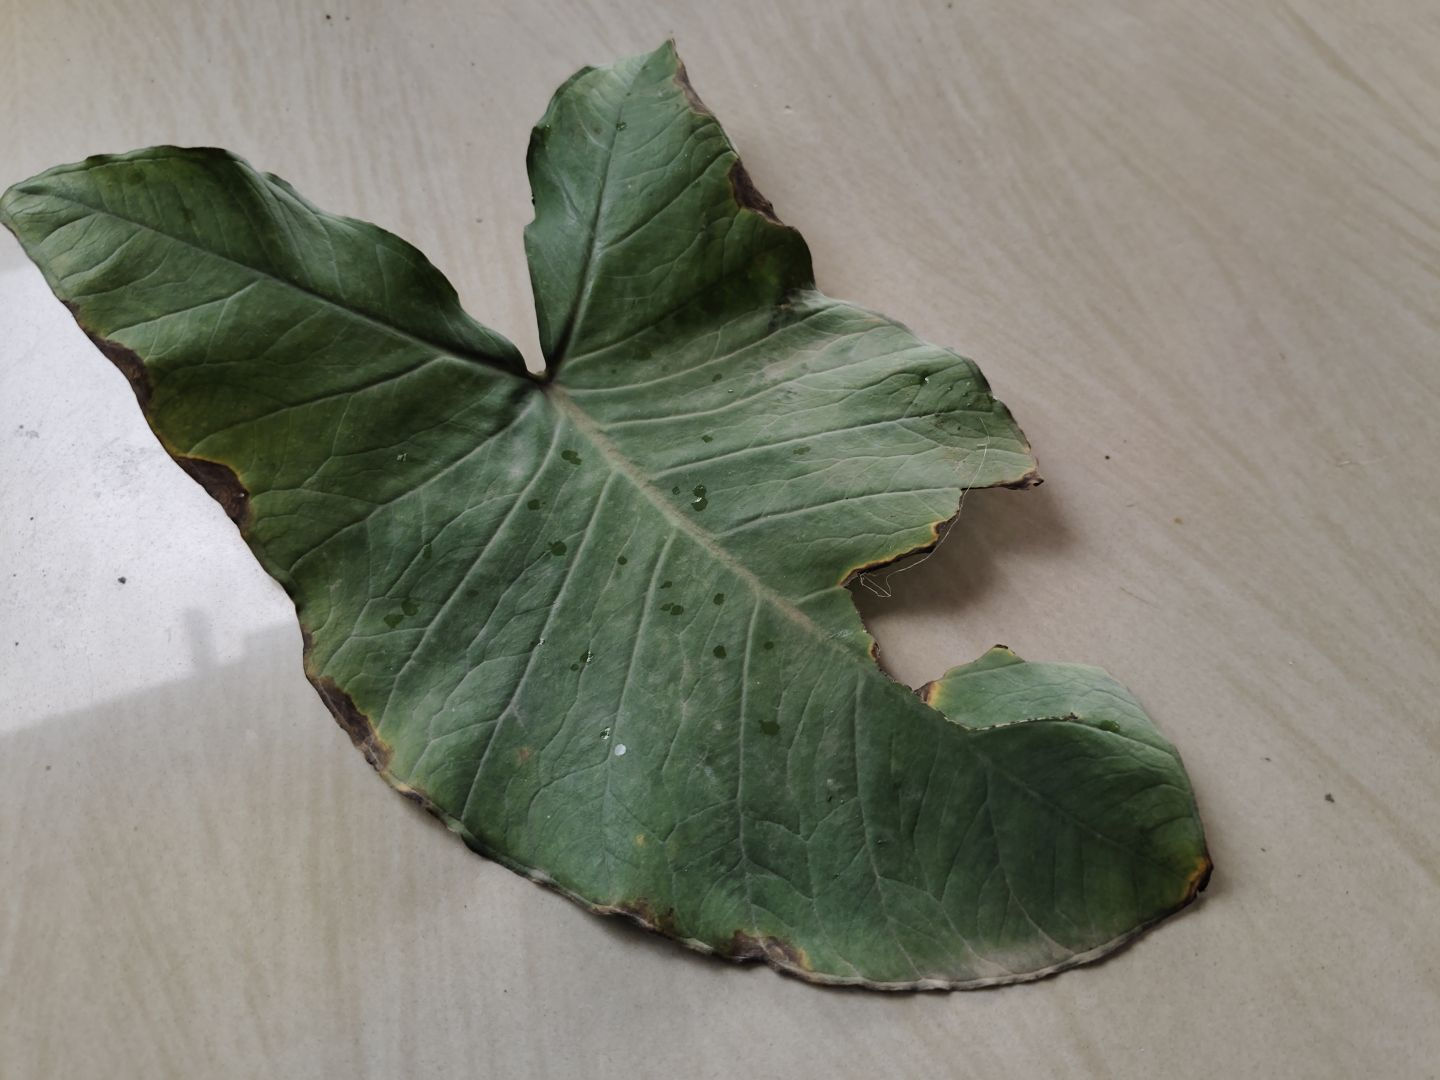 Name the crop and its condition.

taro, leaf blight
